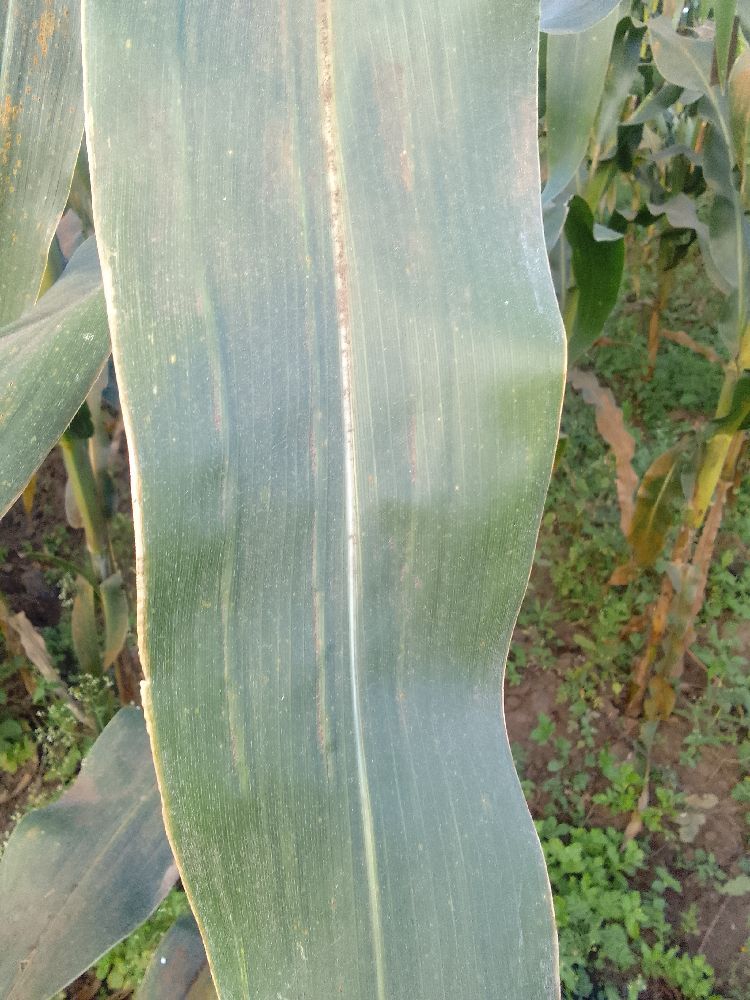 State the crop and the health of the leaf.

maize, healthy
